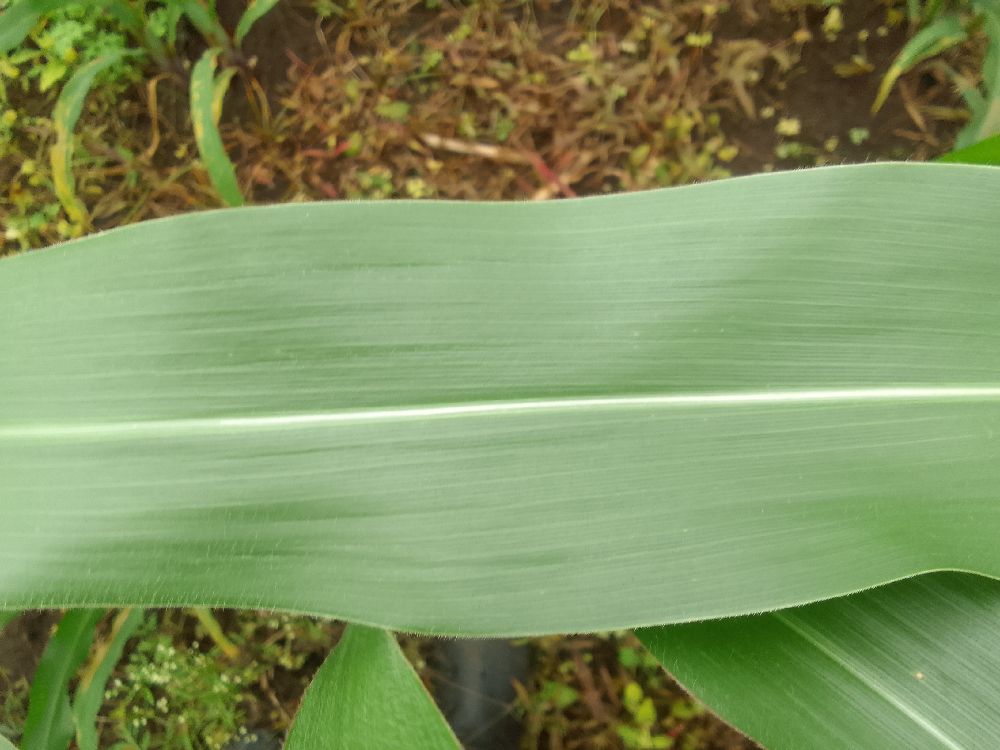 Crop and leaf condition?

maize, healthy
